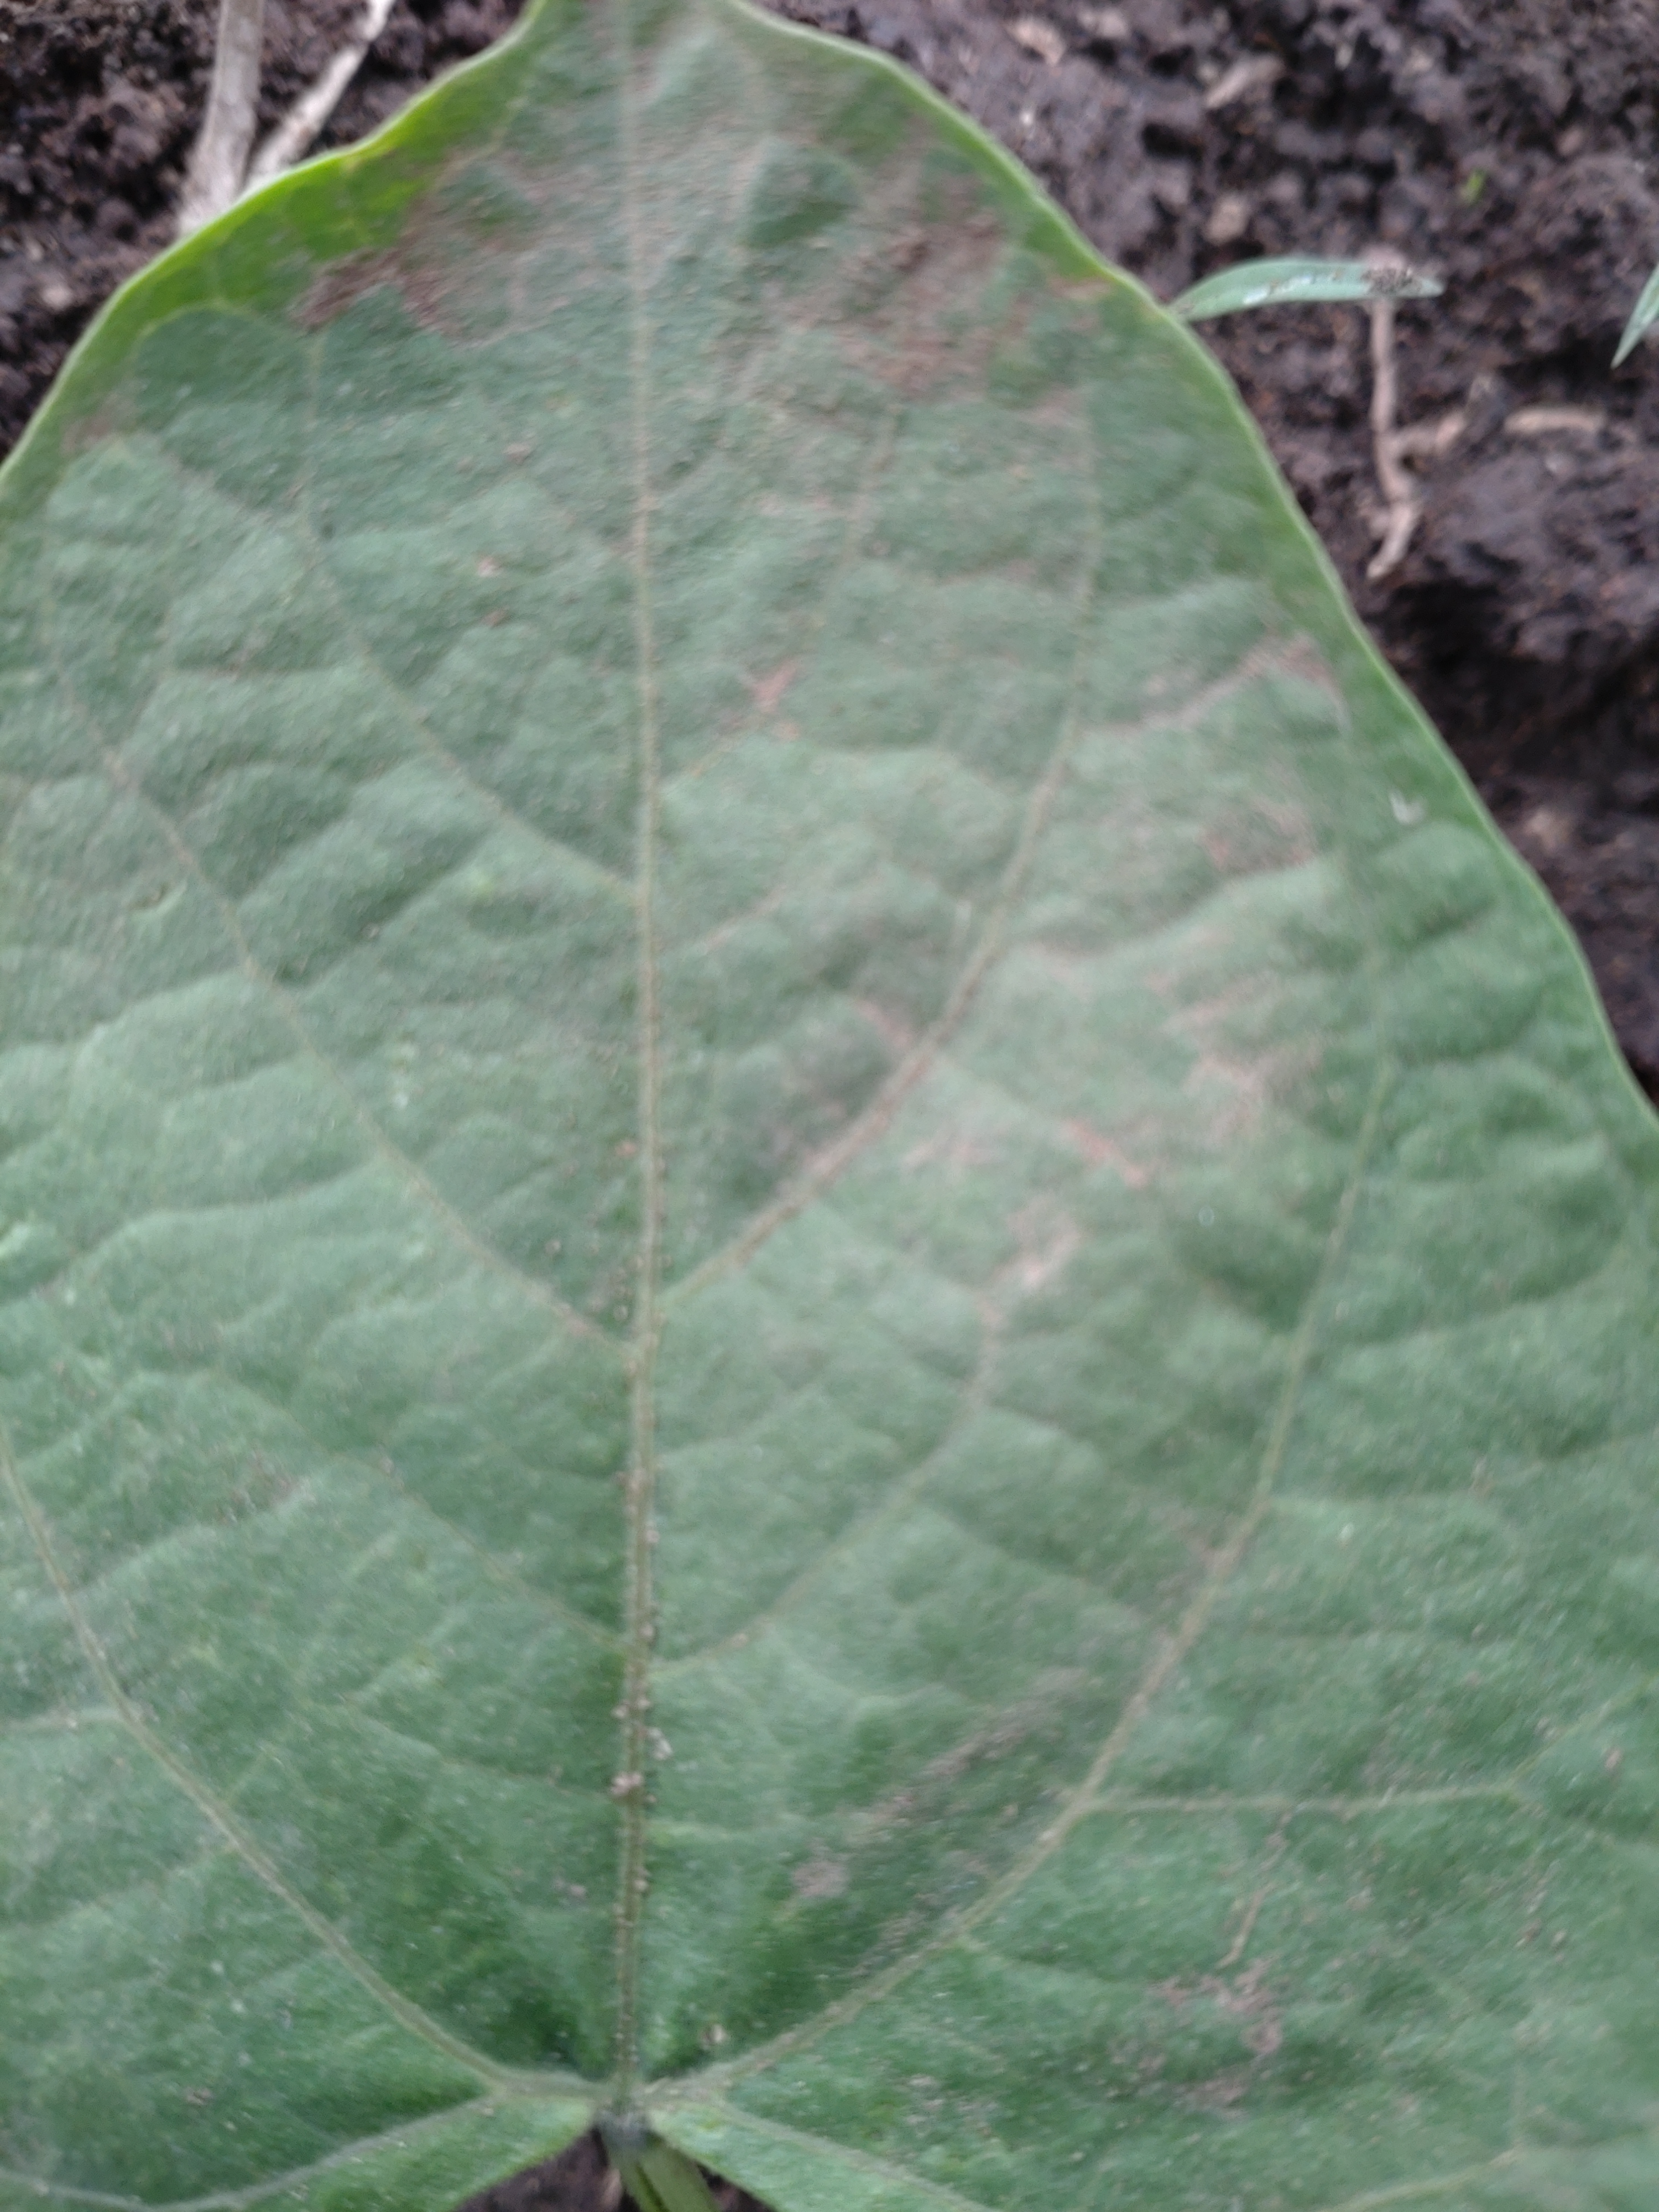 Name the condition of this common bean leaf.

healthy
